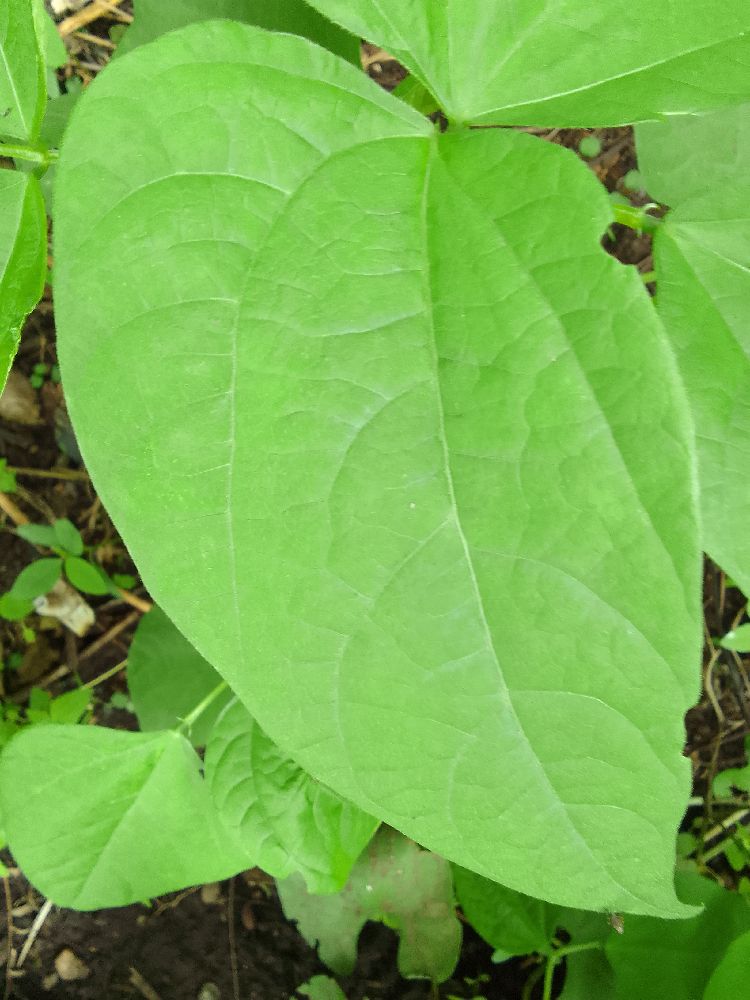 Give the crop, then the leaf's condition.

common bean, healthy
